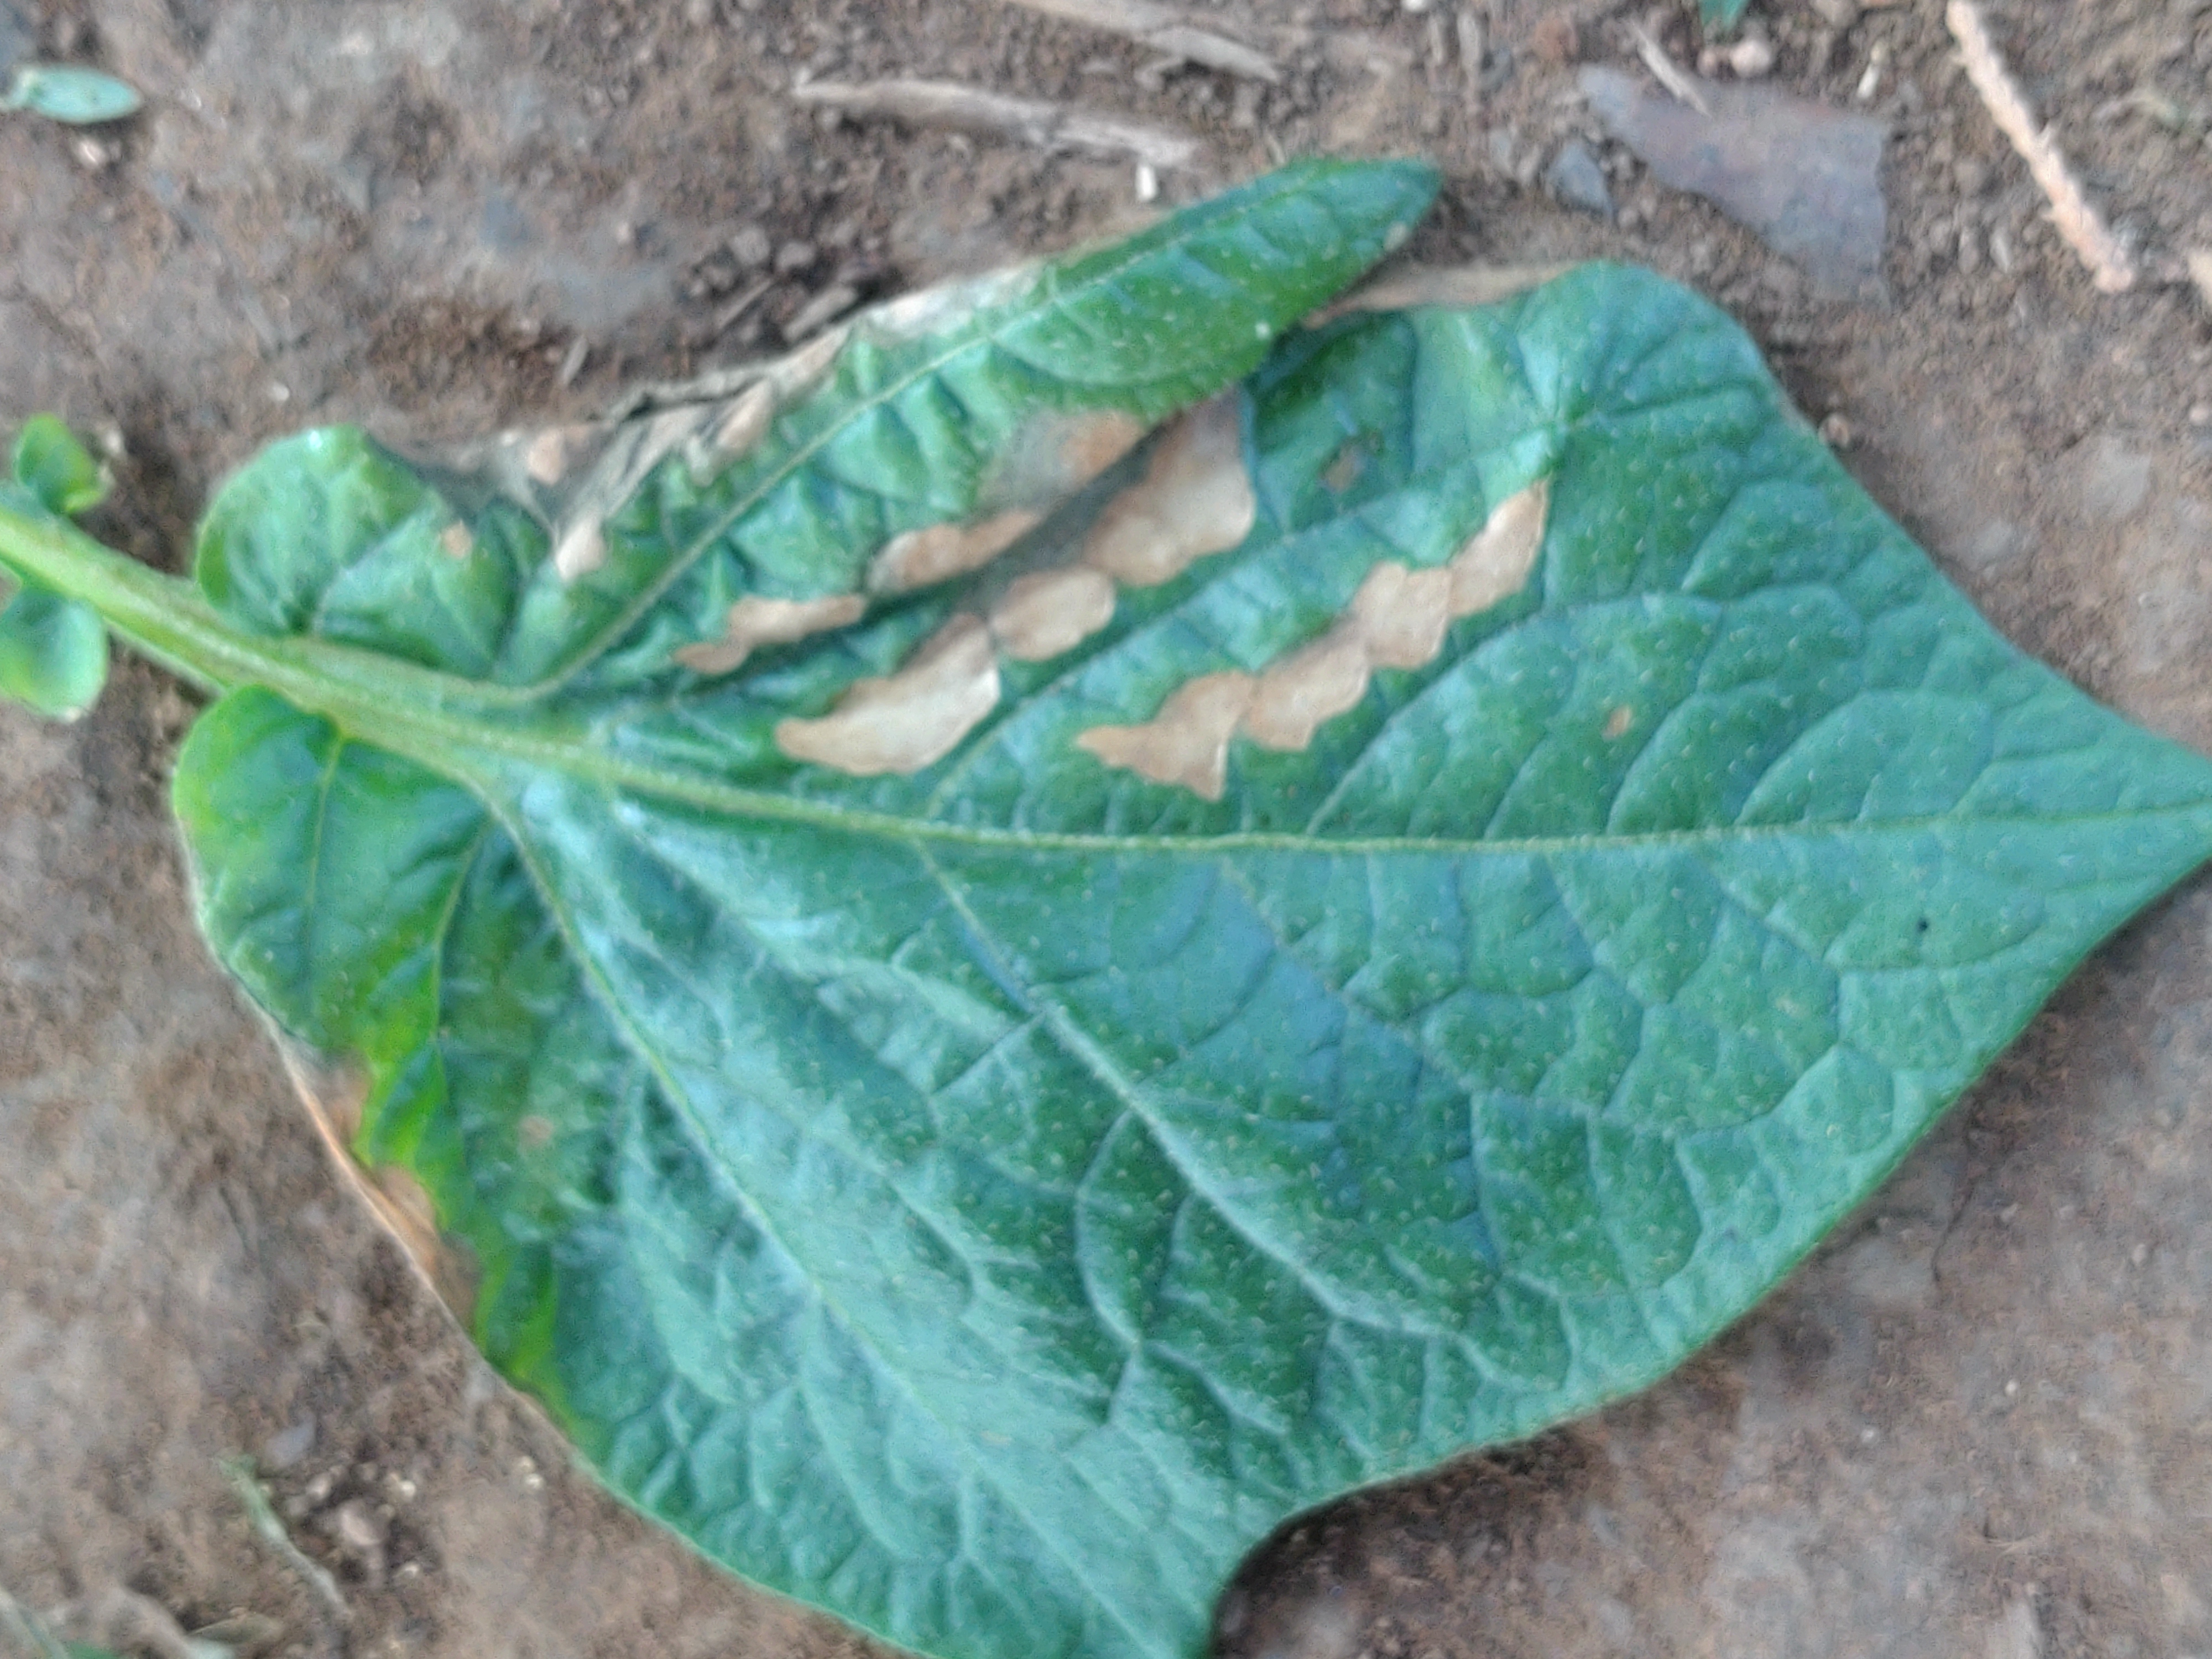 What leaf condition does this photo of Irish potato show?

early blight
